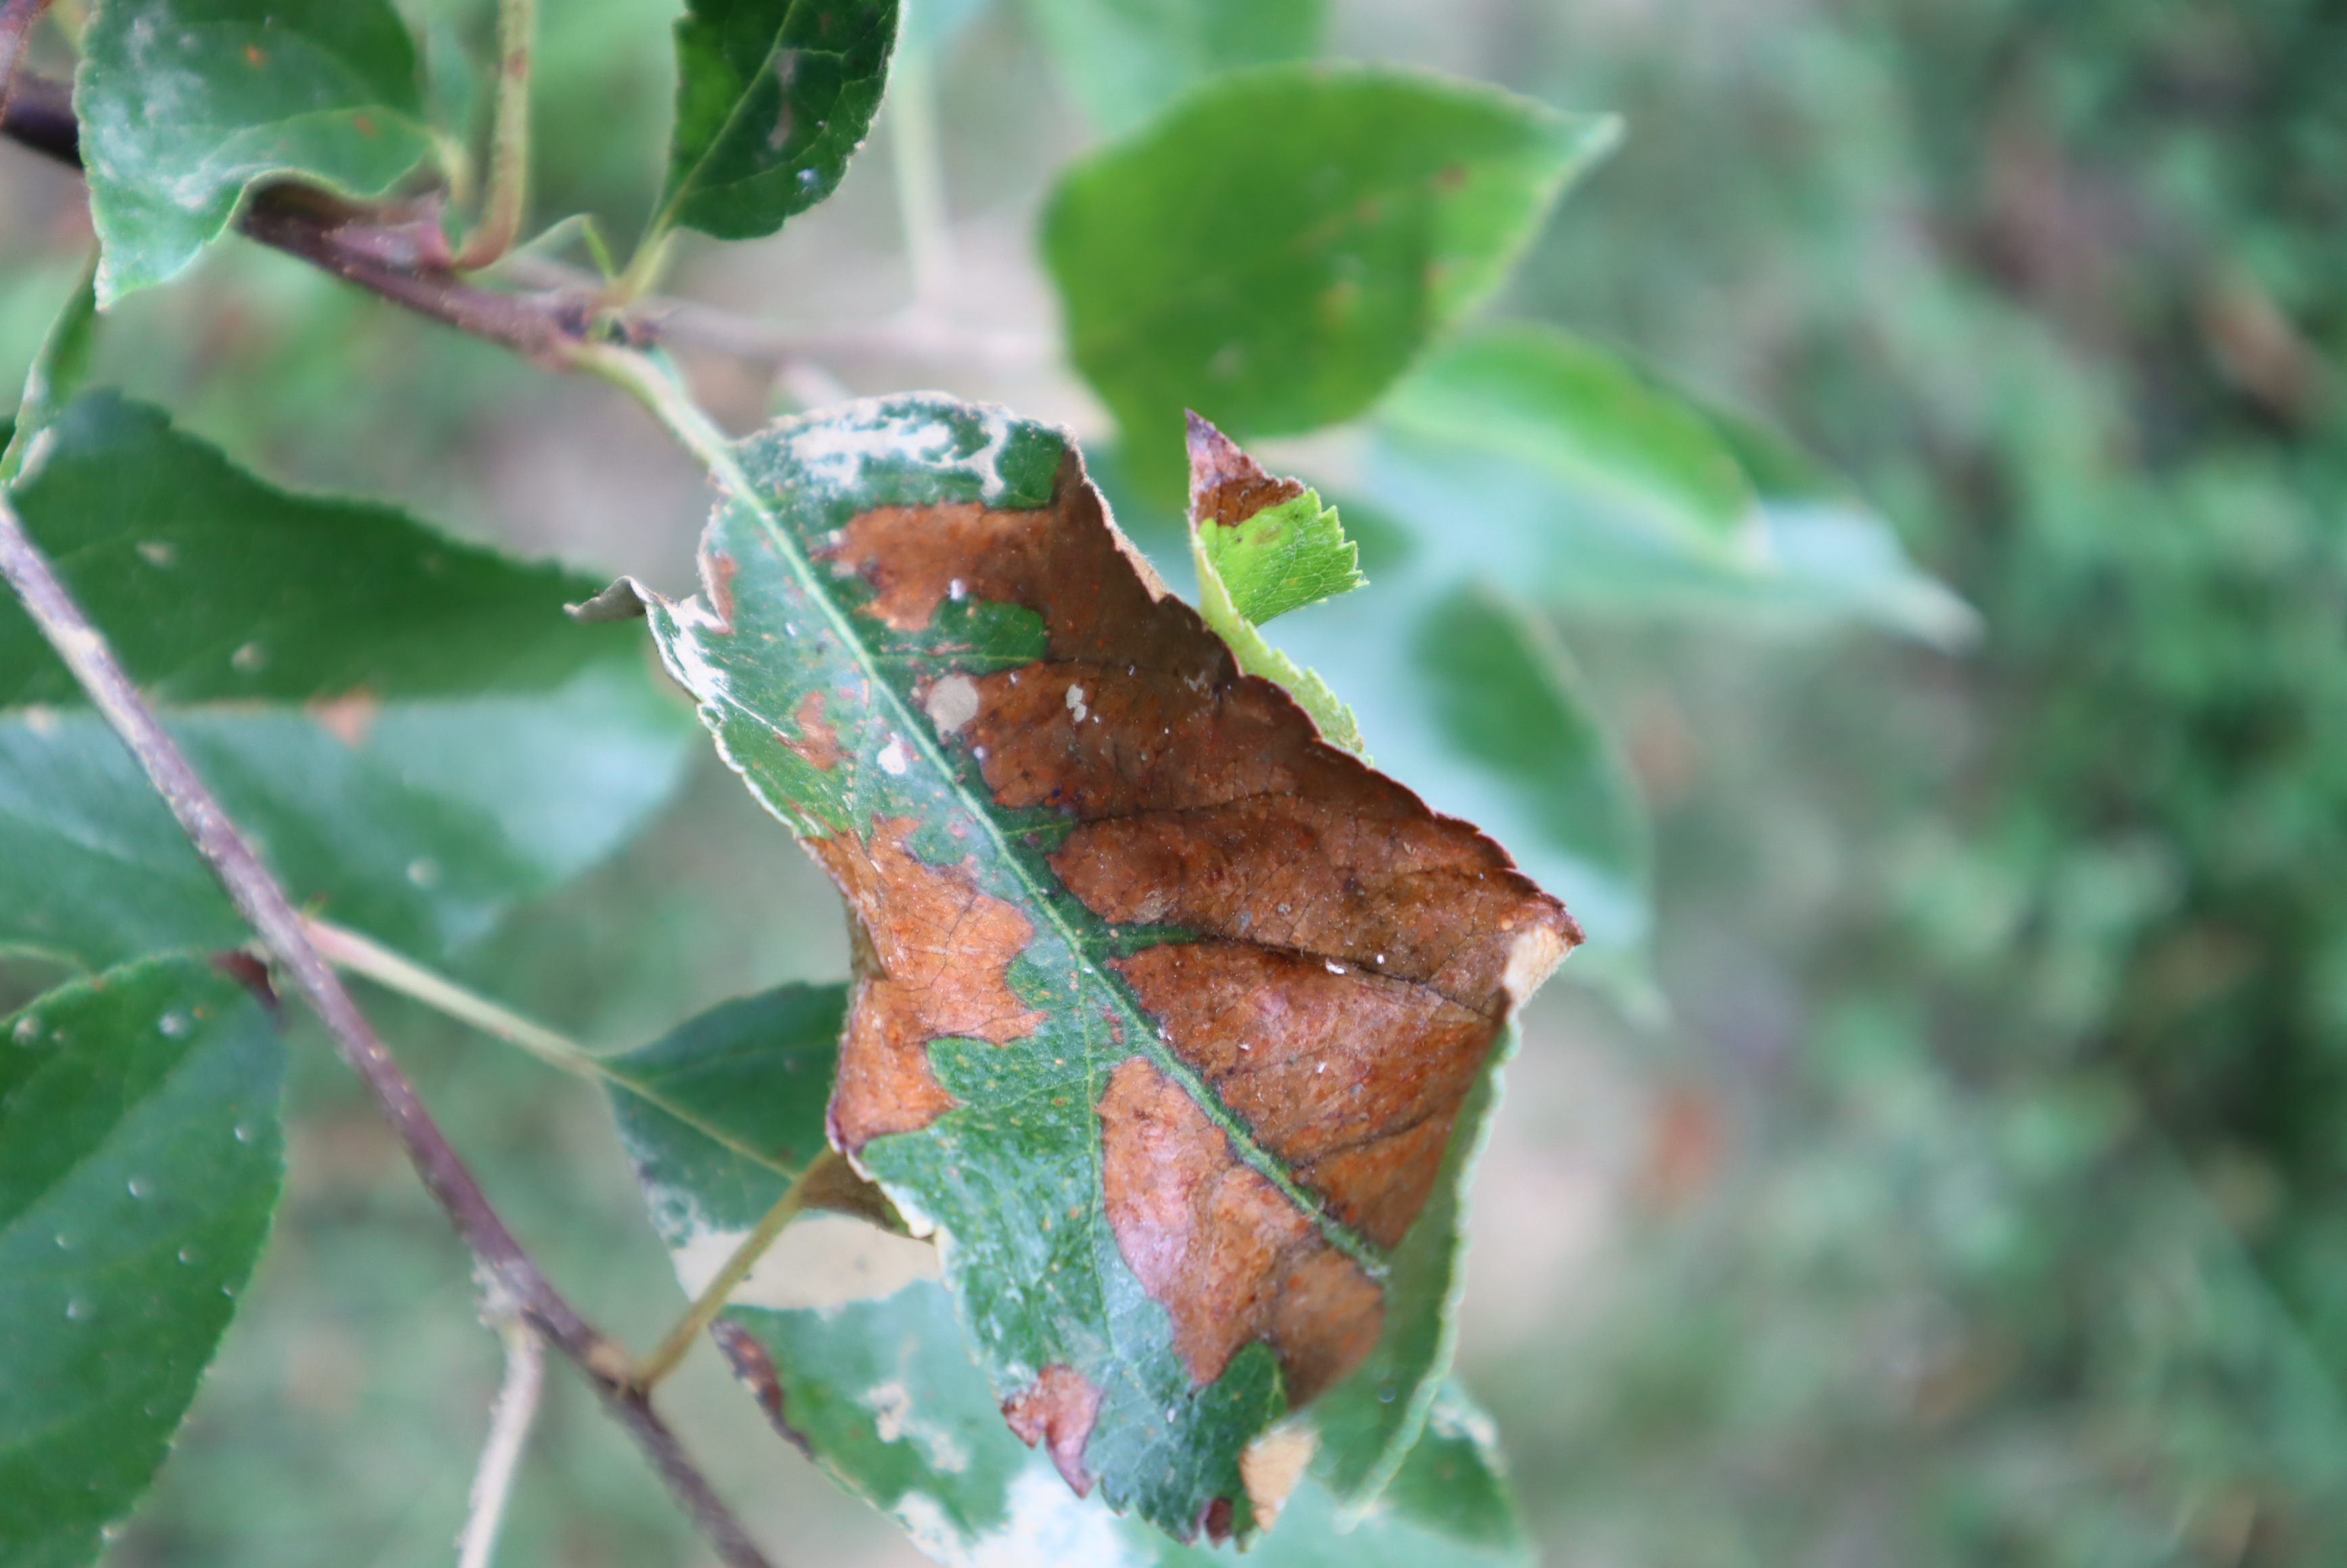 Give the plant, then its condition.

apple, alternaria, aphids, mites
